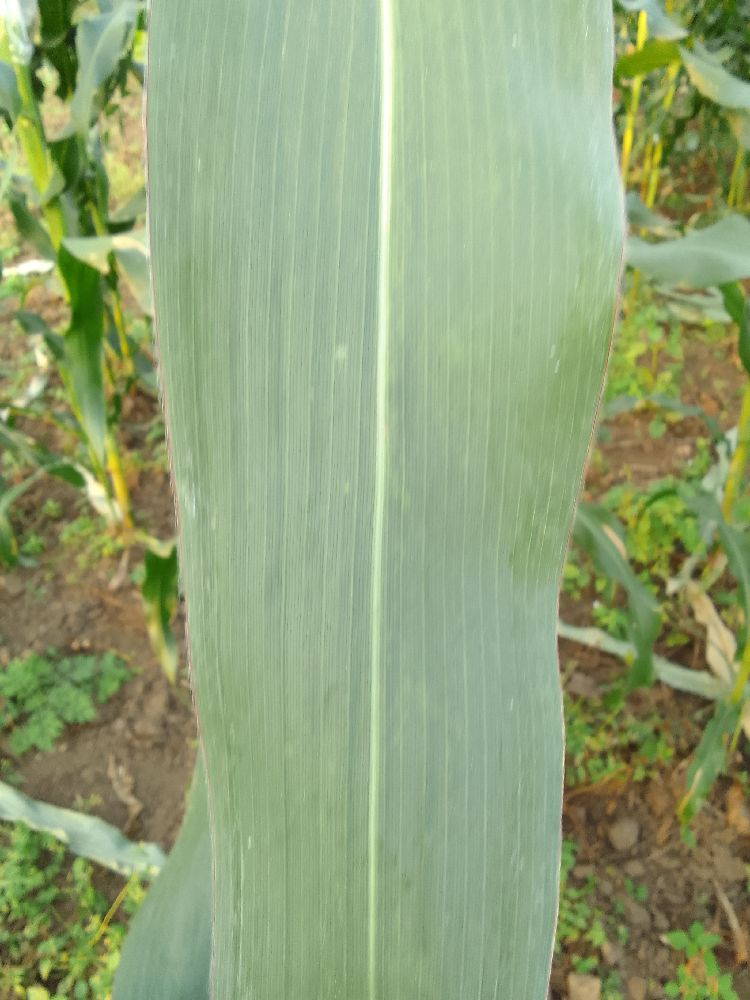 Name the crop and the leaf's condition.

maize, healthy
